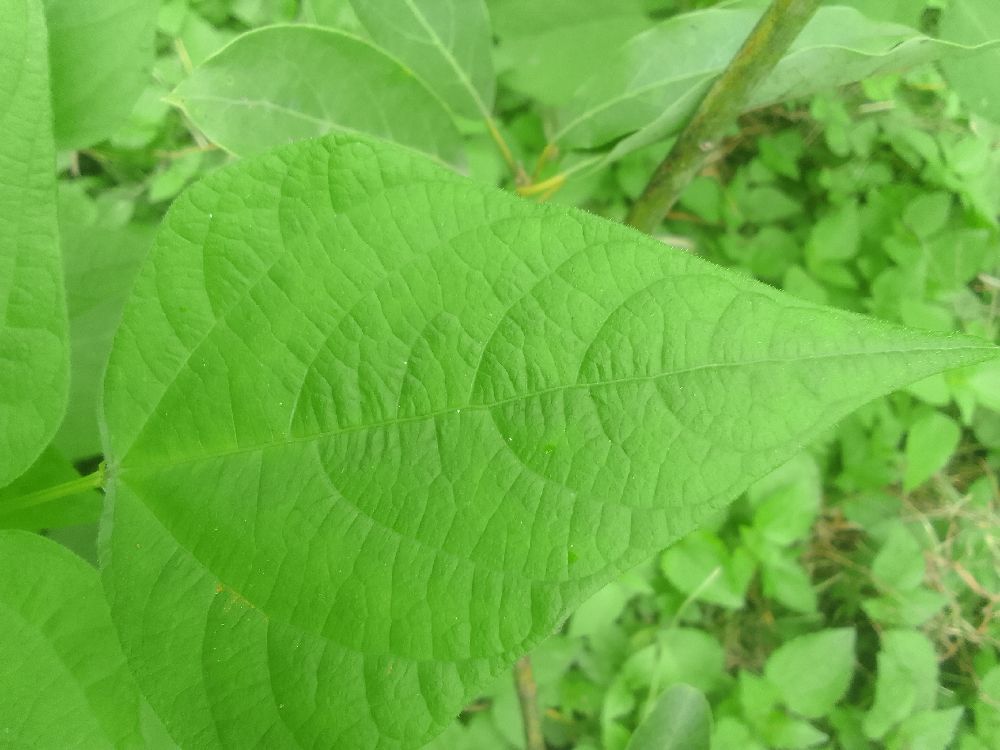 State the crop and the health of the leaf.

common bean, healthy
